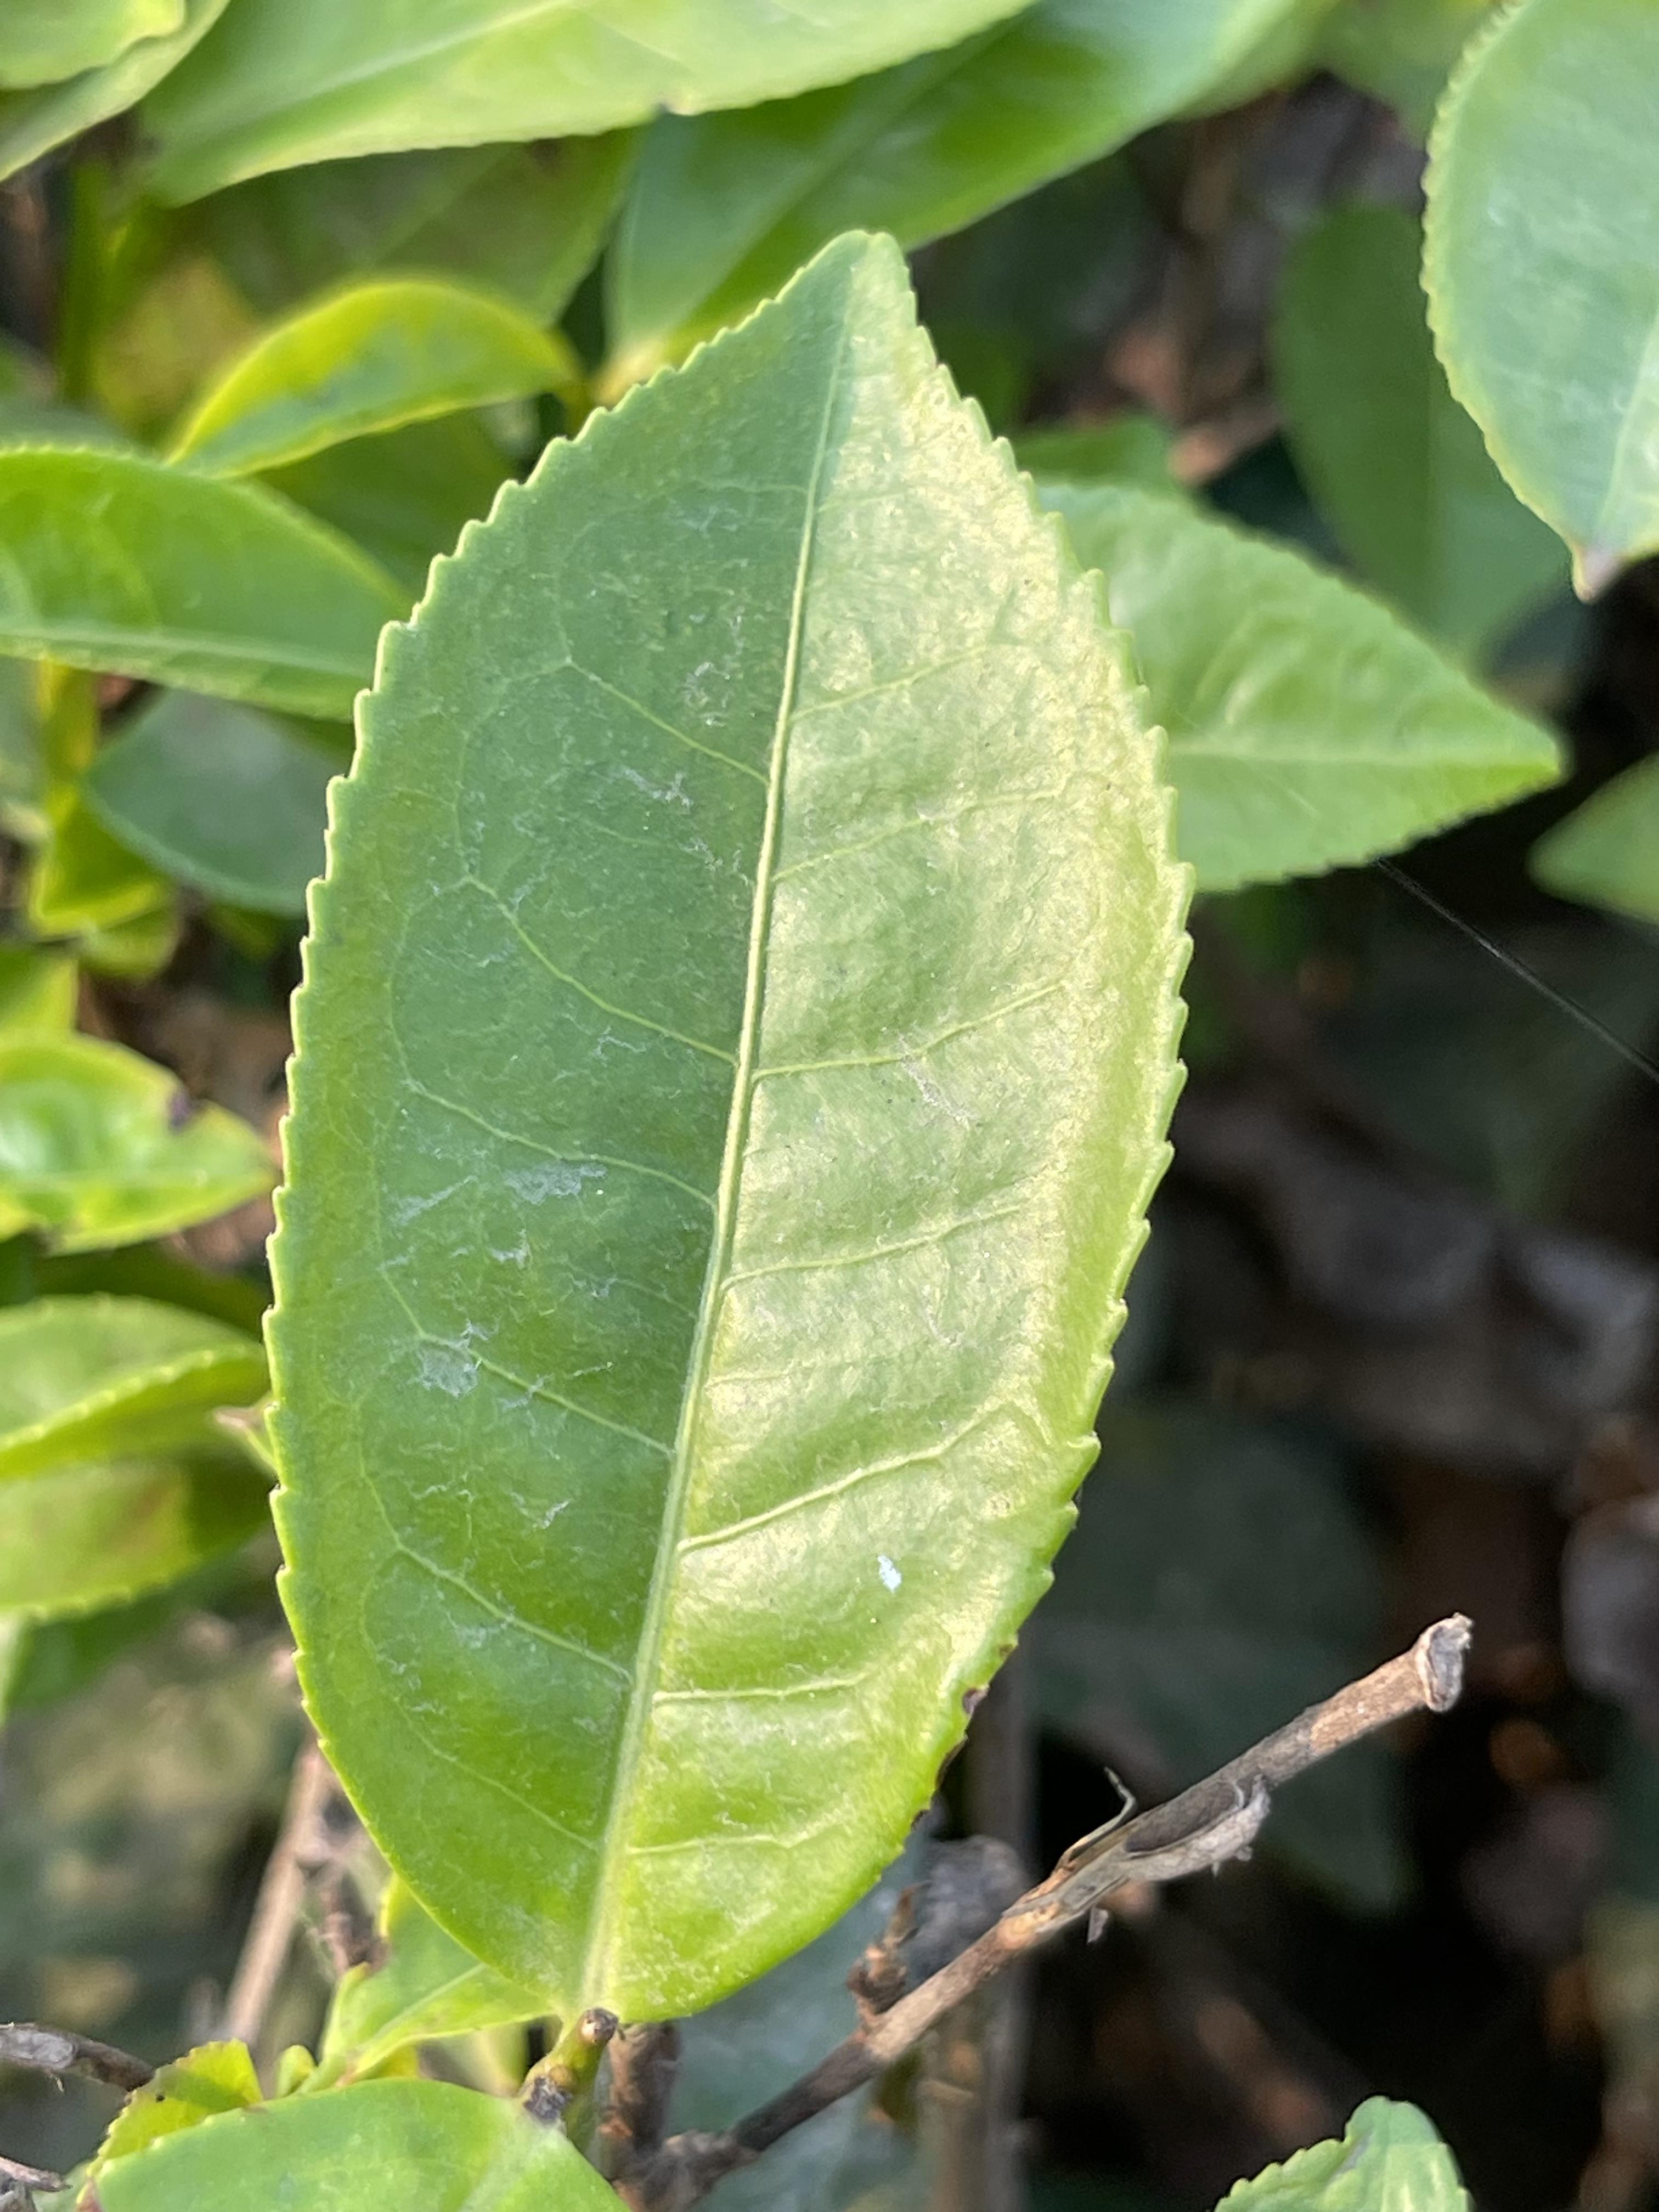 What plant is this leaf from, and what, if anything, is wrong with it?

tea, healthy leaf
